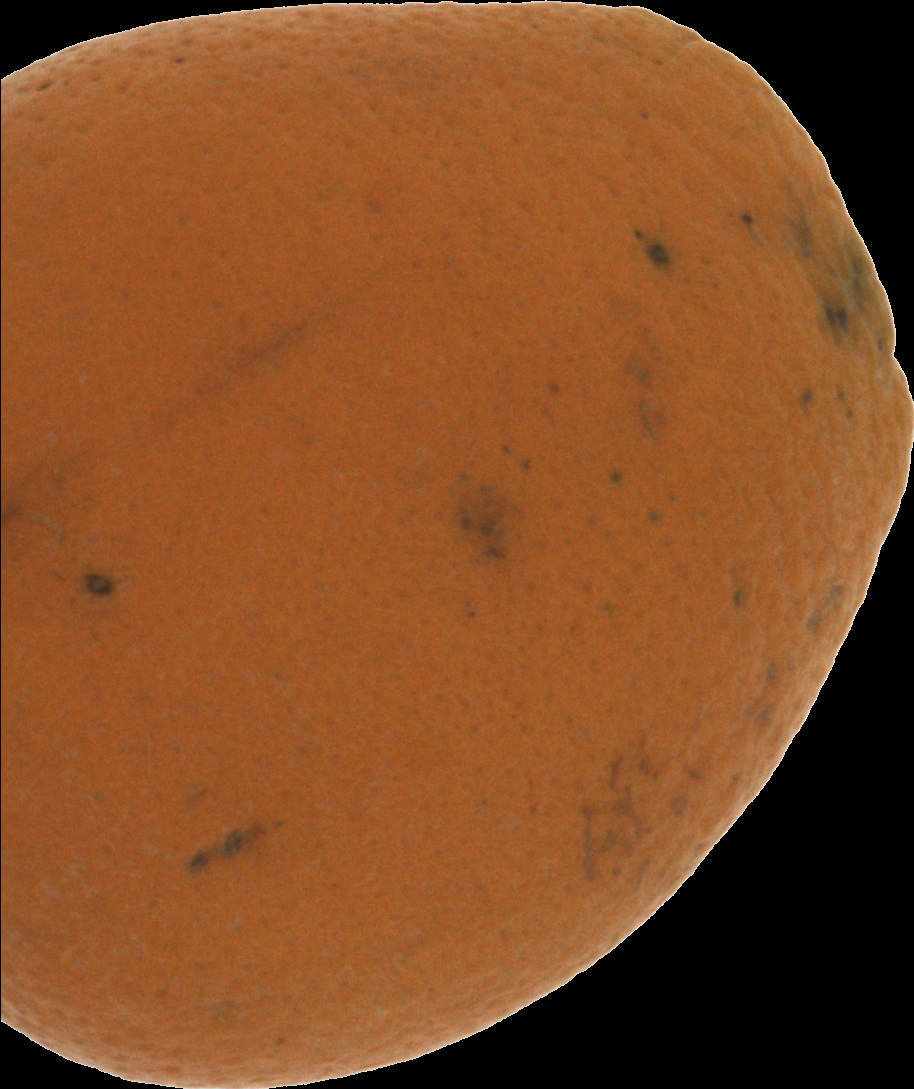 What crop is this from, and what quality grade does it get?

orange, bad
